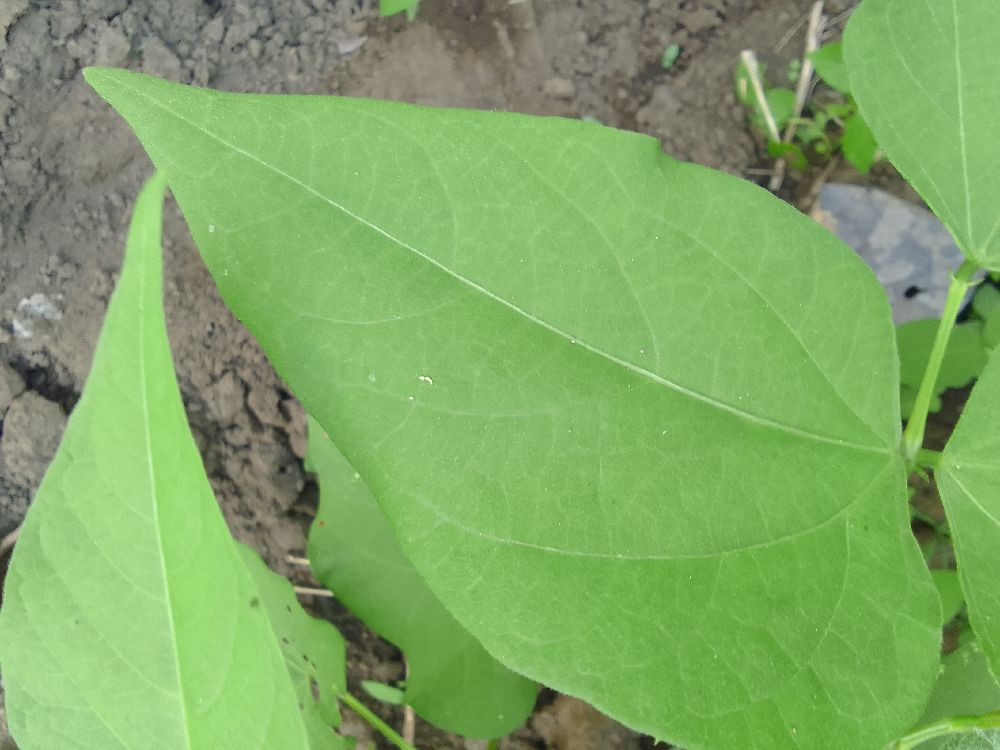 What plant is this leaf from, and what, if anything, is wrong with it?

common bean, healthy
